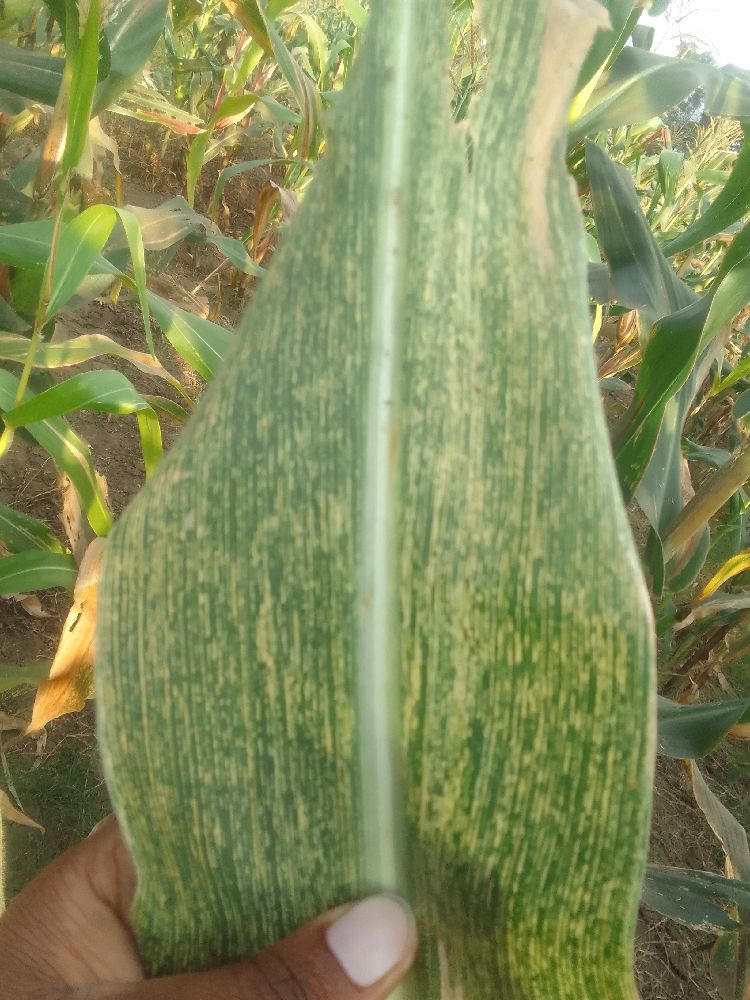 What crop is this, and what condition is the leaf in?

maize, maize streak virus
